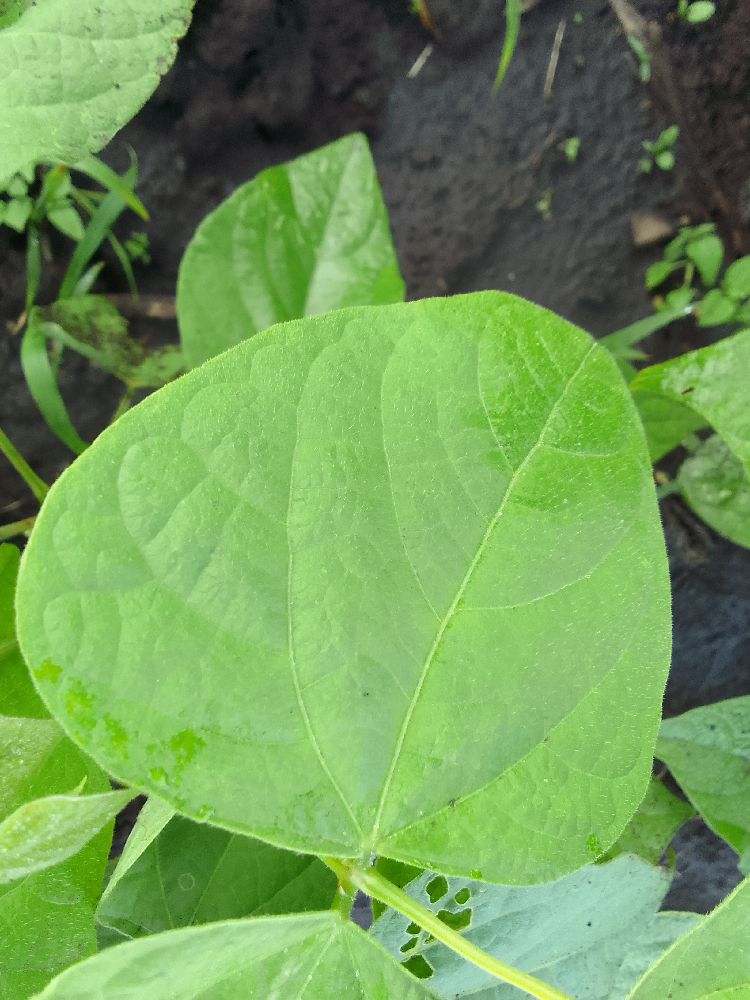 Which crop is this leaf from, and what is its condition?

common bean, healthy
